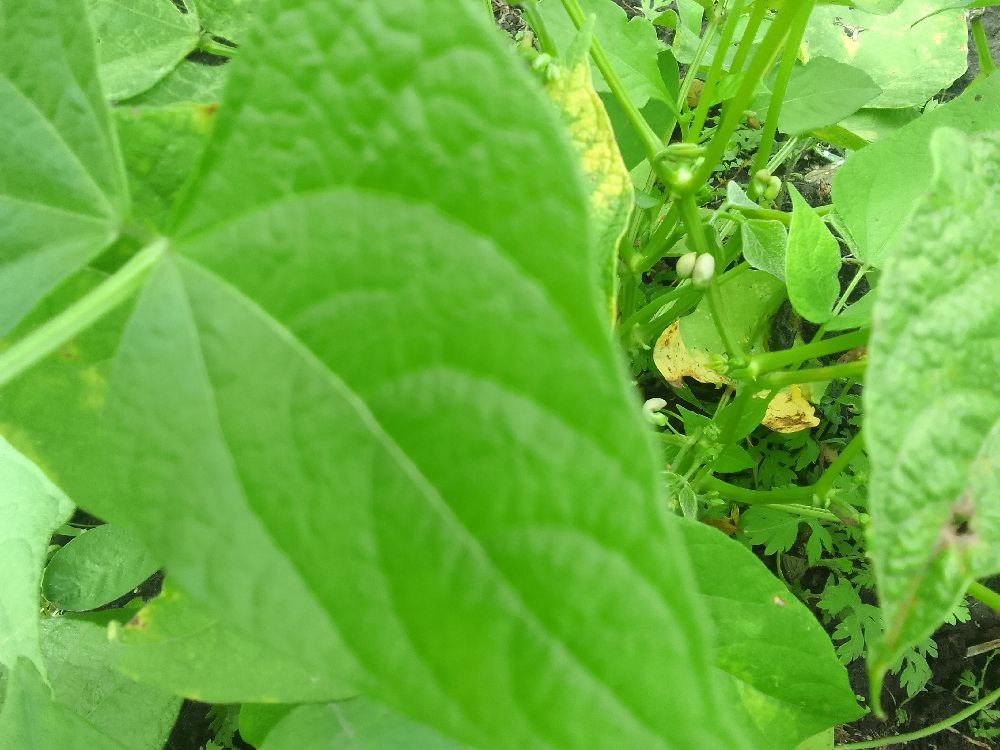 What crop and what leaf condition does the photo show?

common bean, healthy
